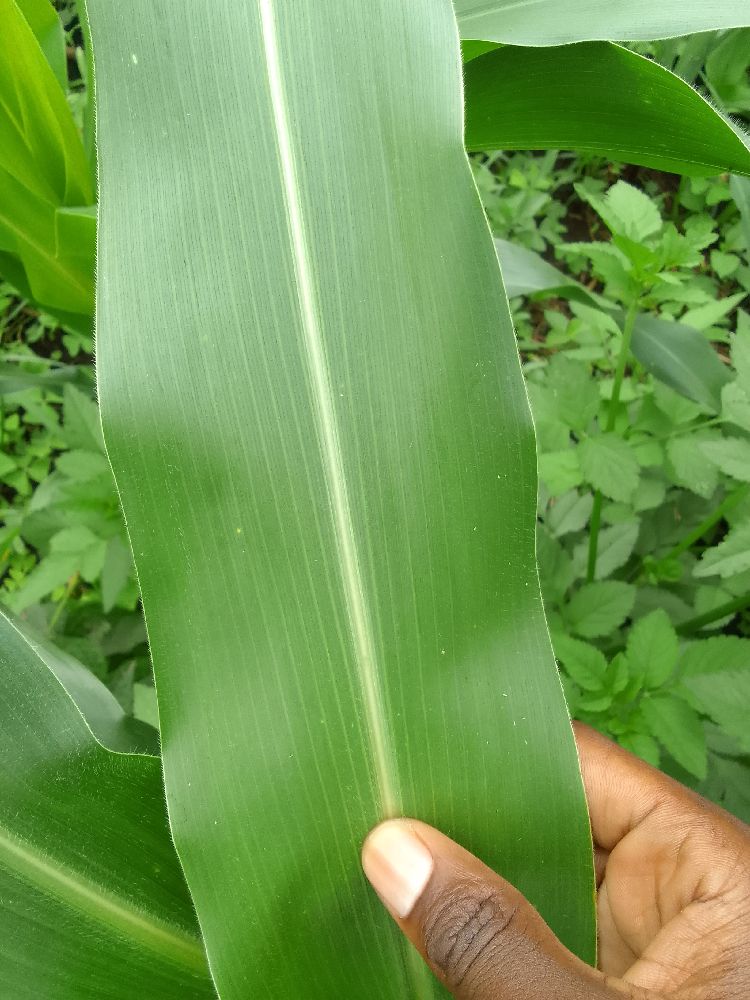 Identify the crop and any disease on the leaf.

maize, healthy
